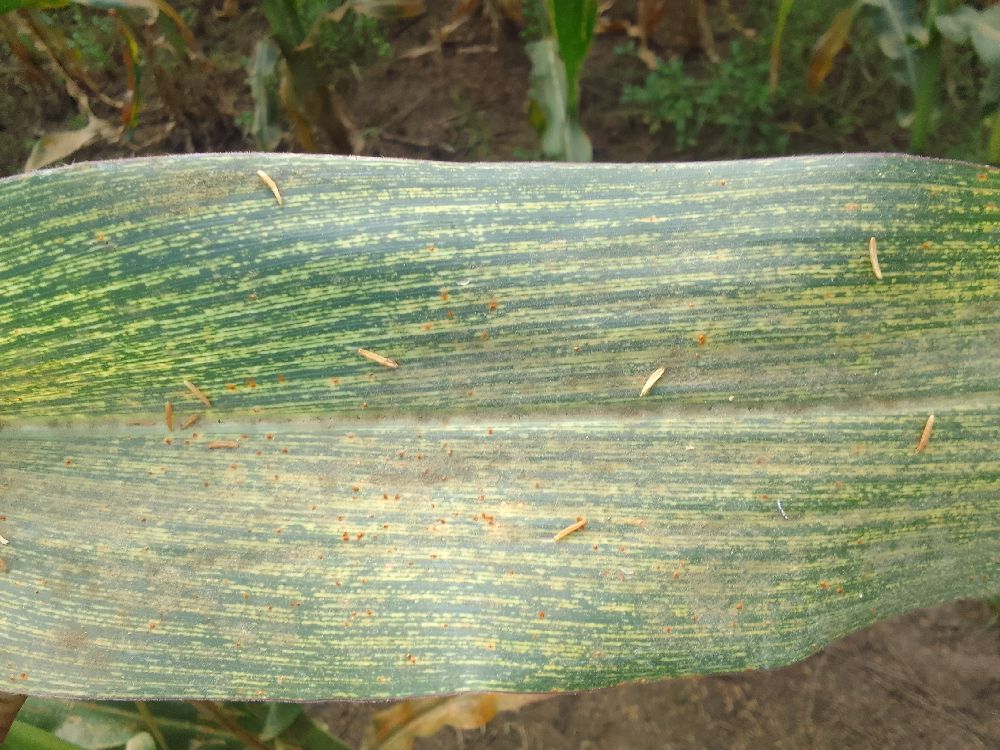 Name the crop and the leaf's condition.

maize, maize streak virus
